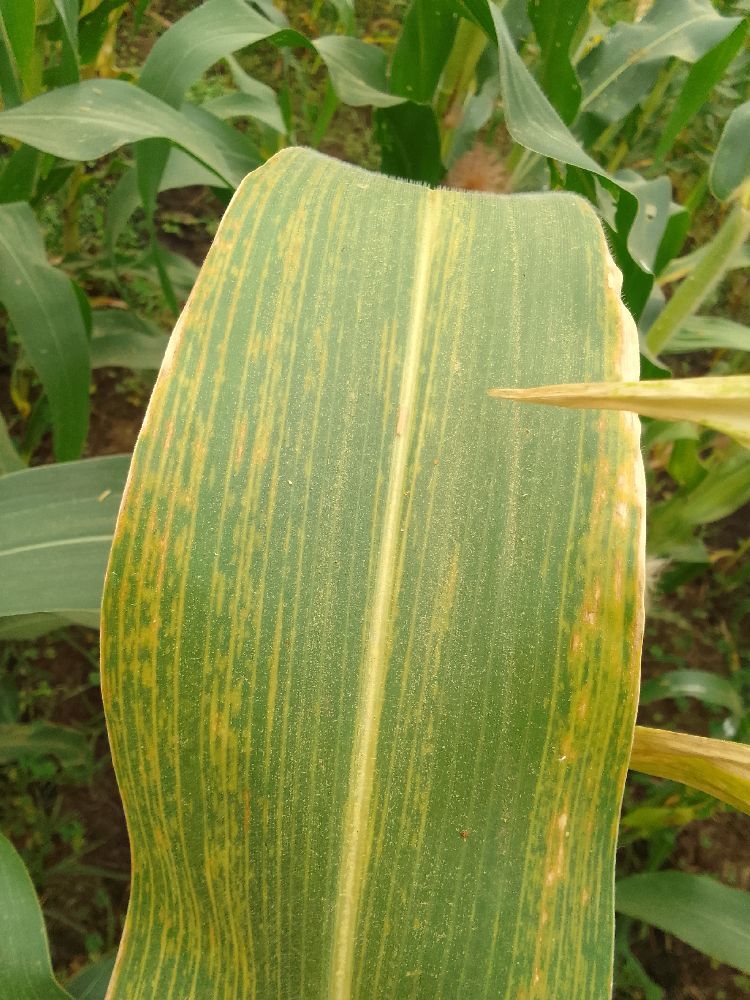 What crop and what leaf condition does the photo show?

maize, maize lethal necrosis
